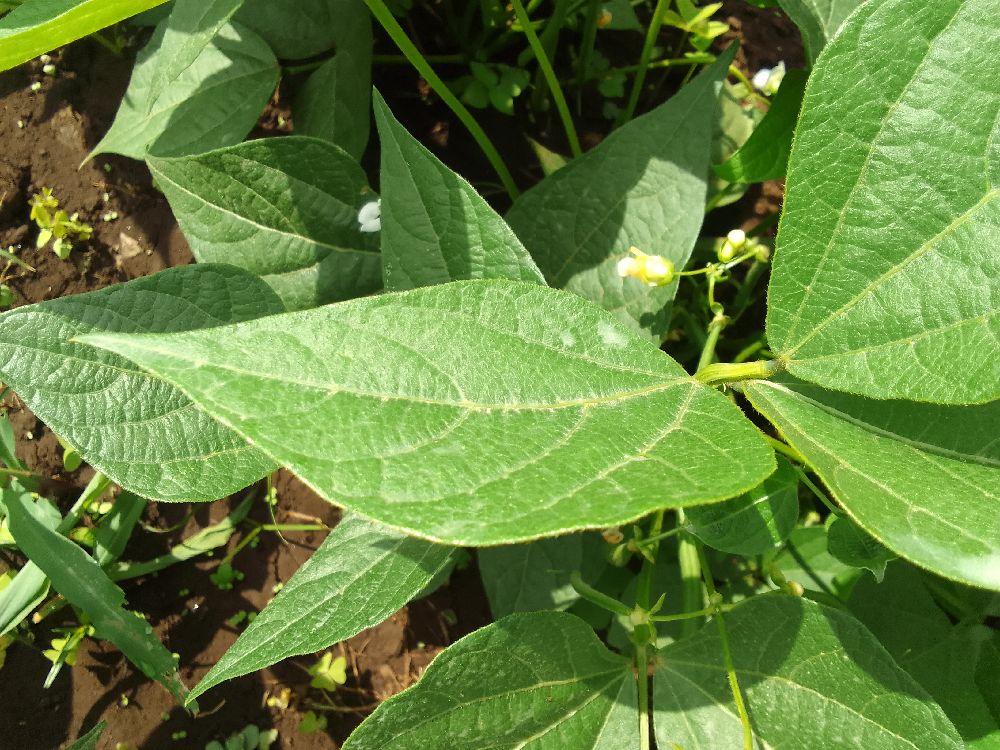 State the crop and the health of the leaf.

common bean, healthy
